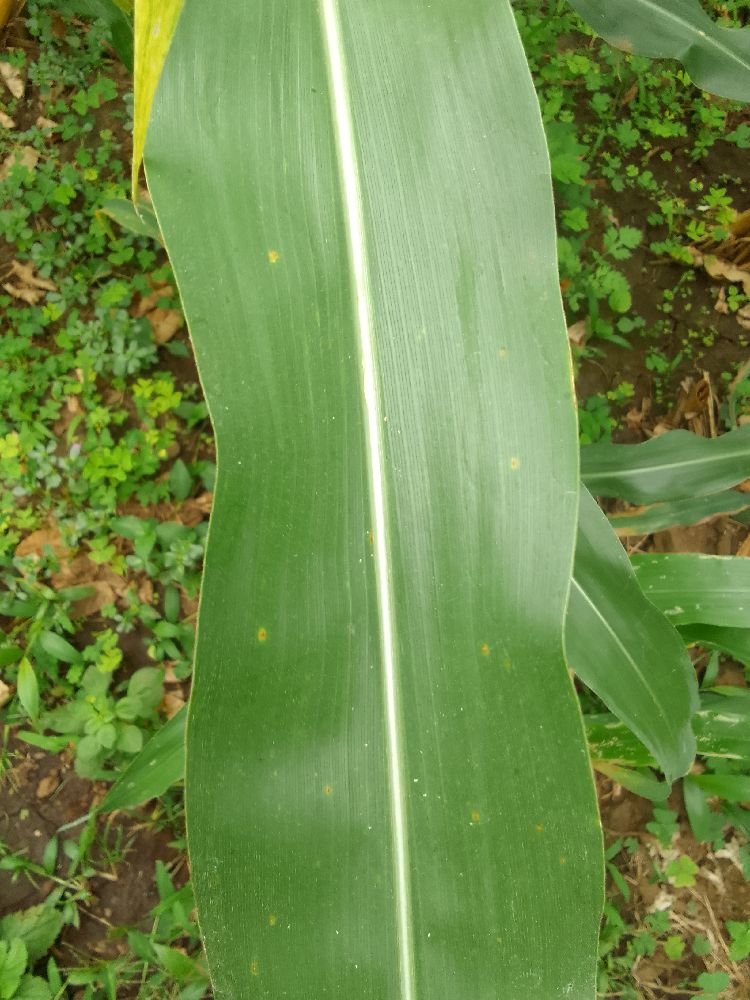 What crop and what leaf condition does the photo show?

maize, healthy
